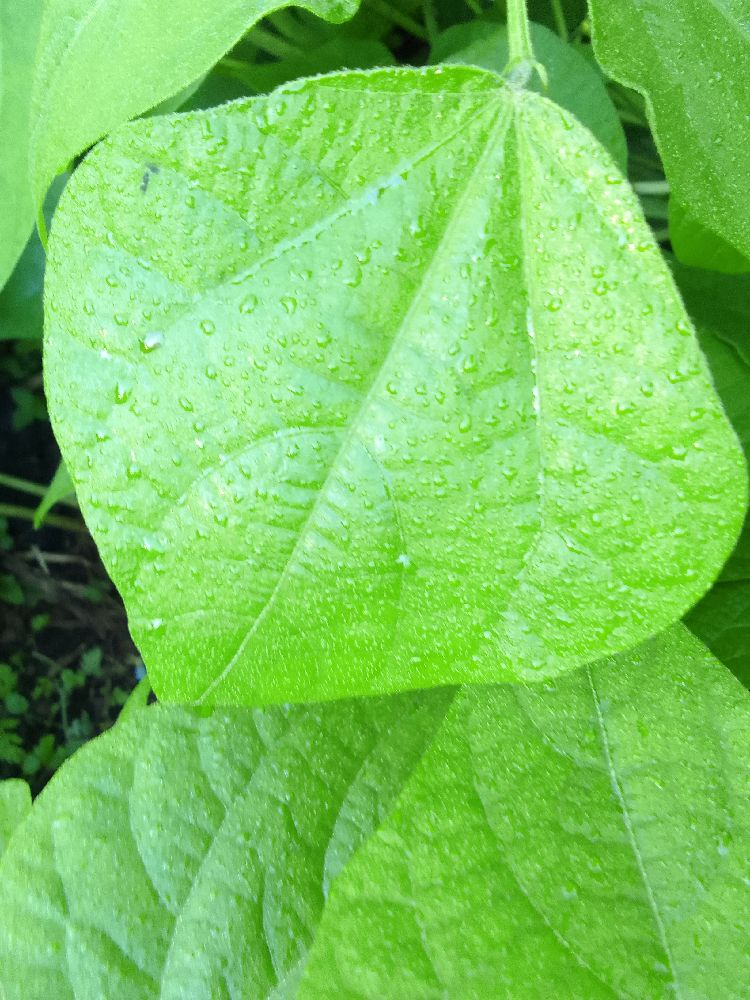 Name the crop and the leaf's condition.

common bean, healthy
